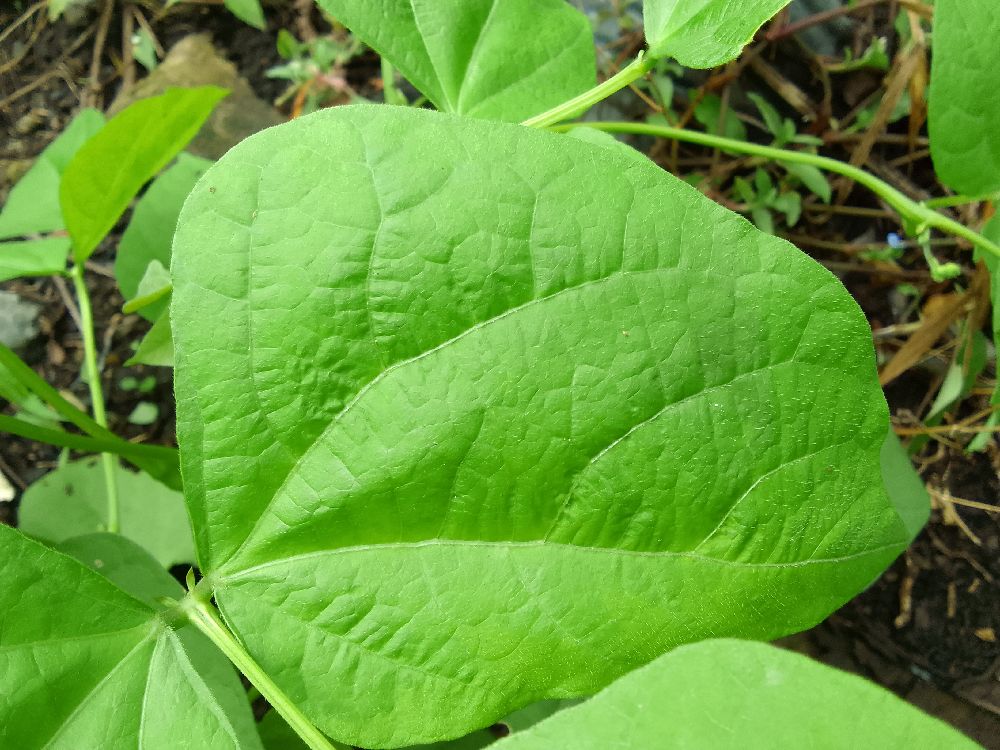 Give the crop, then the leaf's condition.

common bean, healthy
